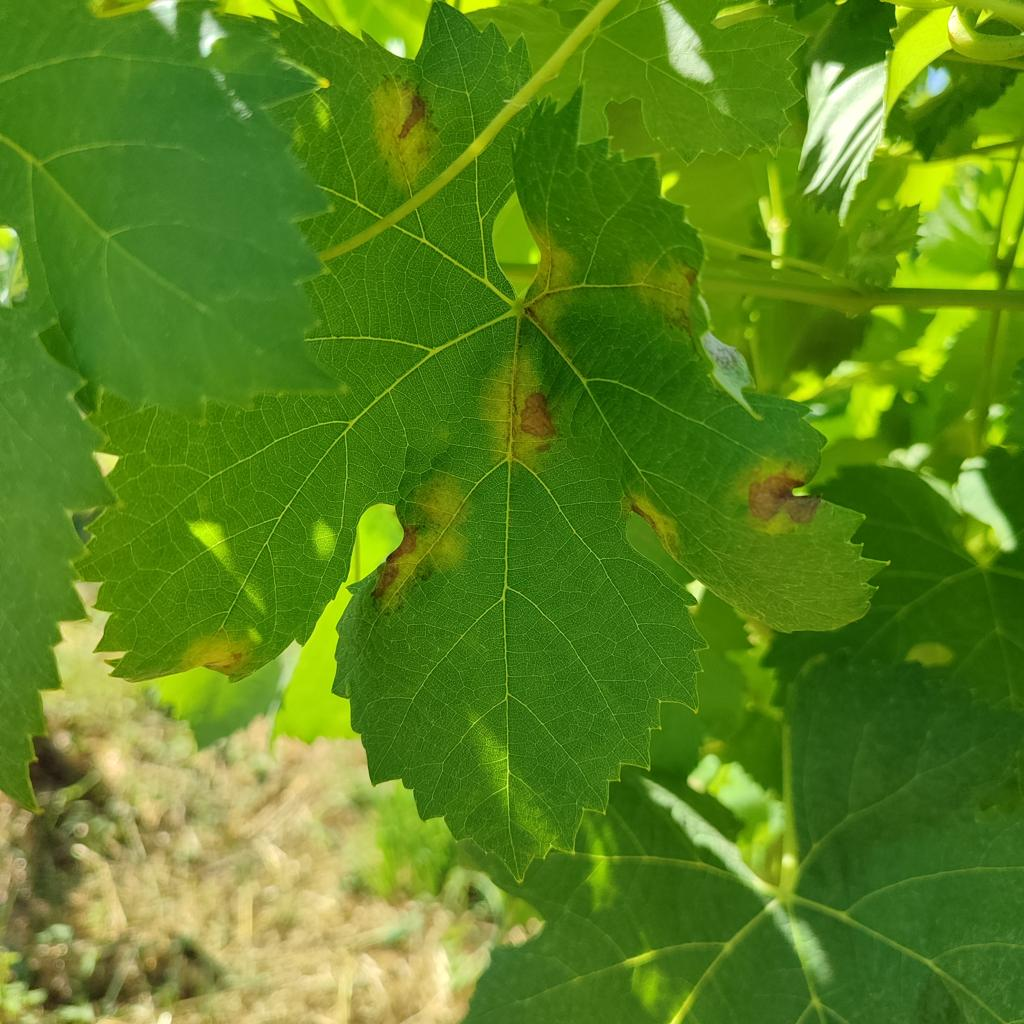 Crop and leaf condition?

grapevine, downy mildew
